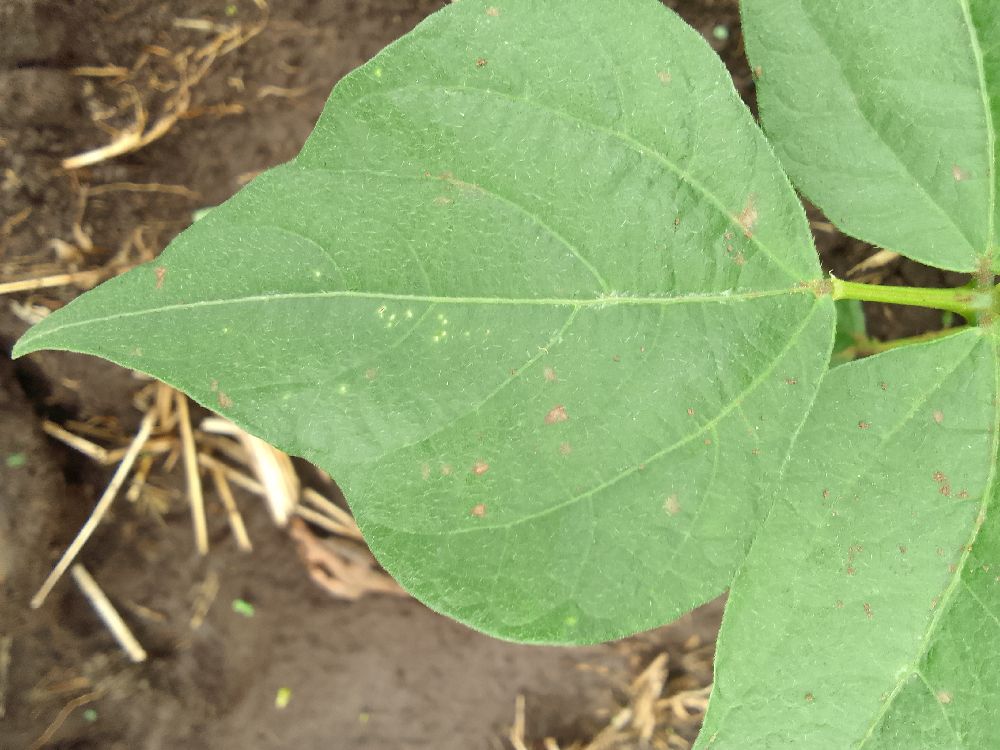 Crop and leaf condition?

common bean, healthy
